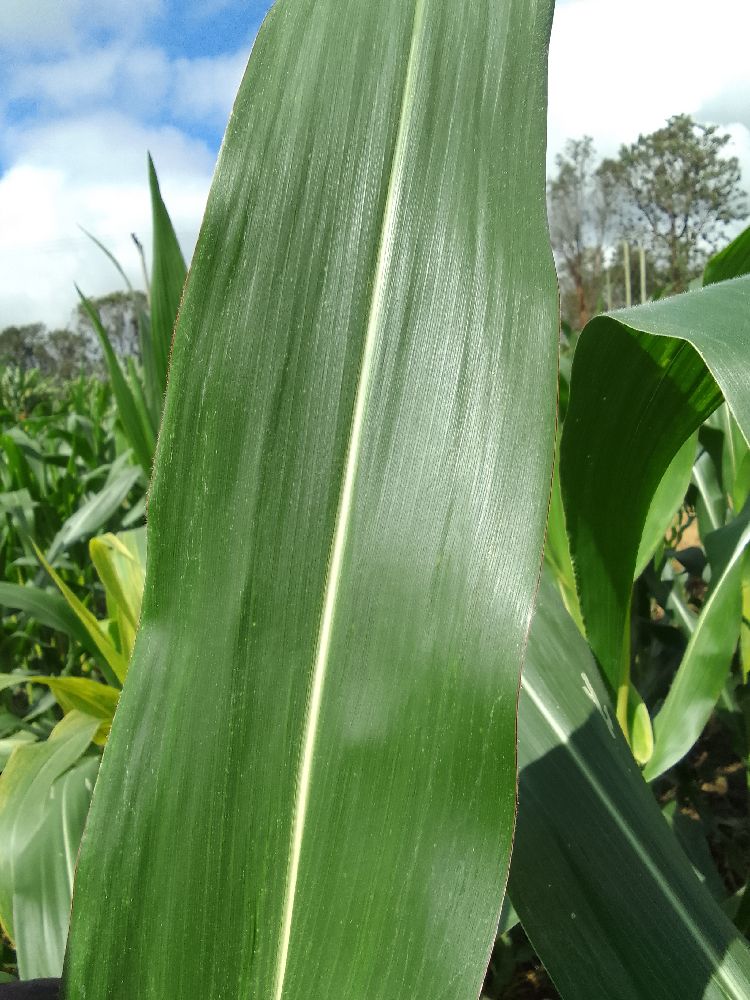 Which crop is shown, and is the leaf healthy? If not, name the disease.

maize, healthy
